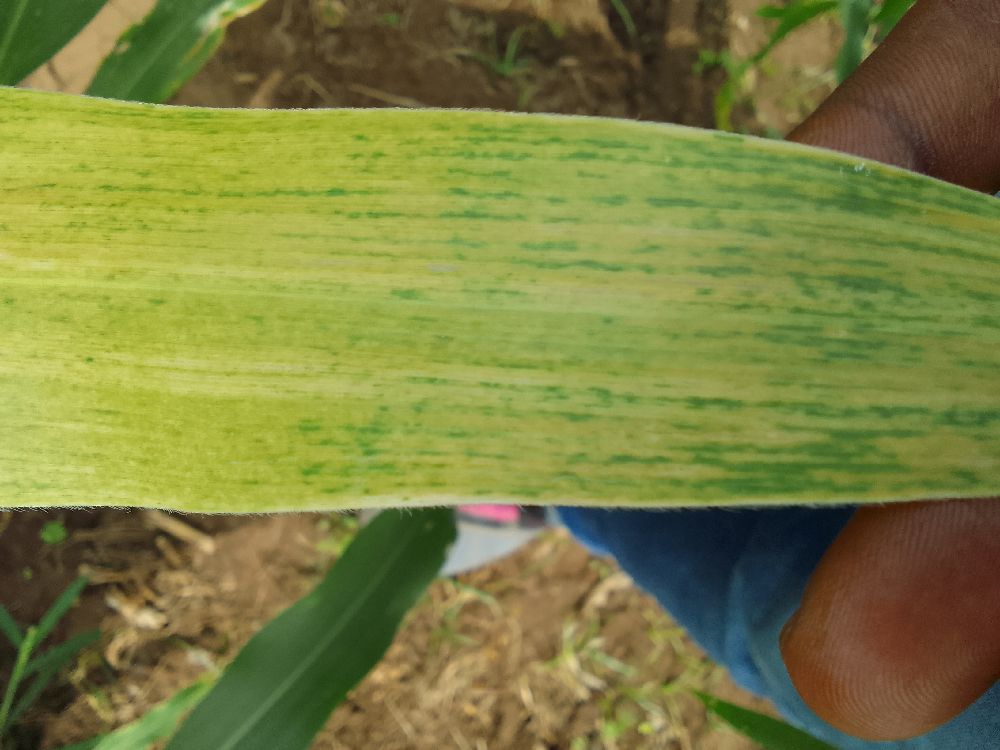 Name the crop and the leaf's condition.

maize, maize lethal necrosis
